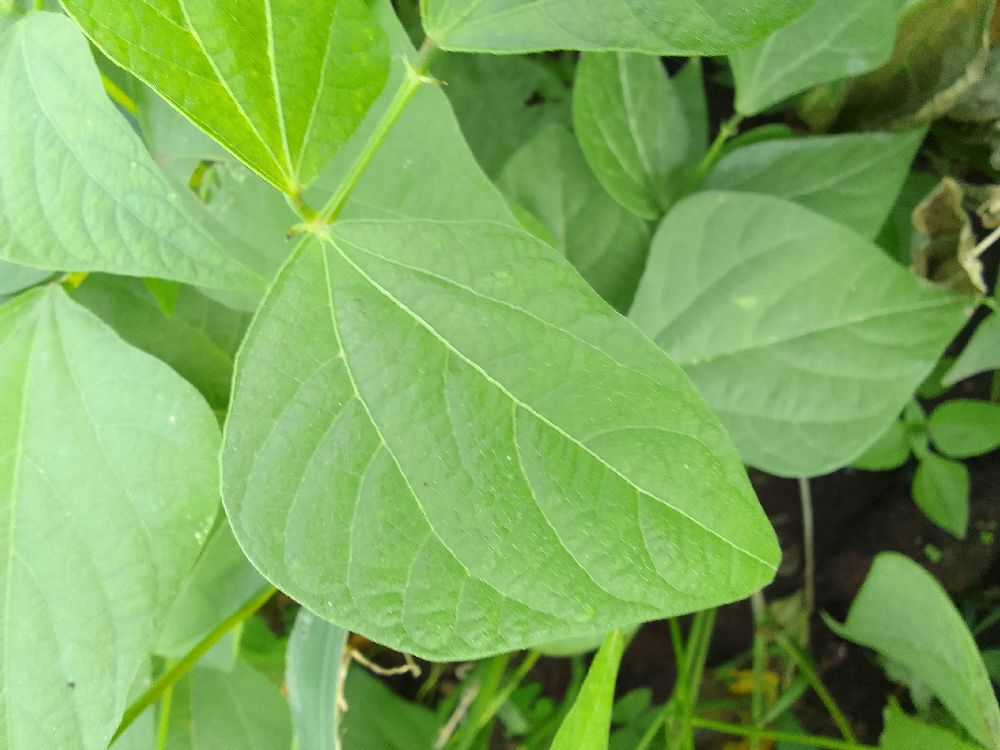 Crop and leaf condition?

common bean, healthy
